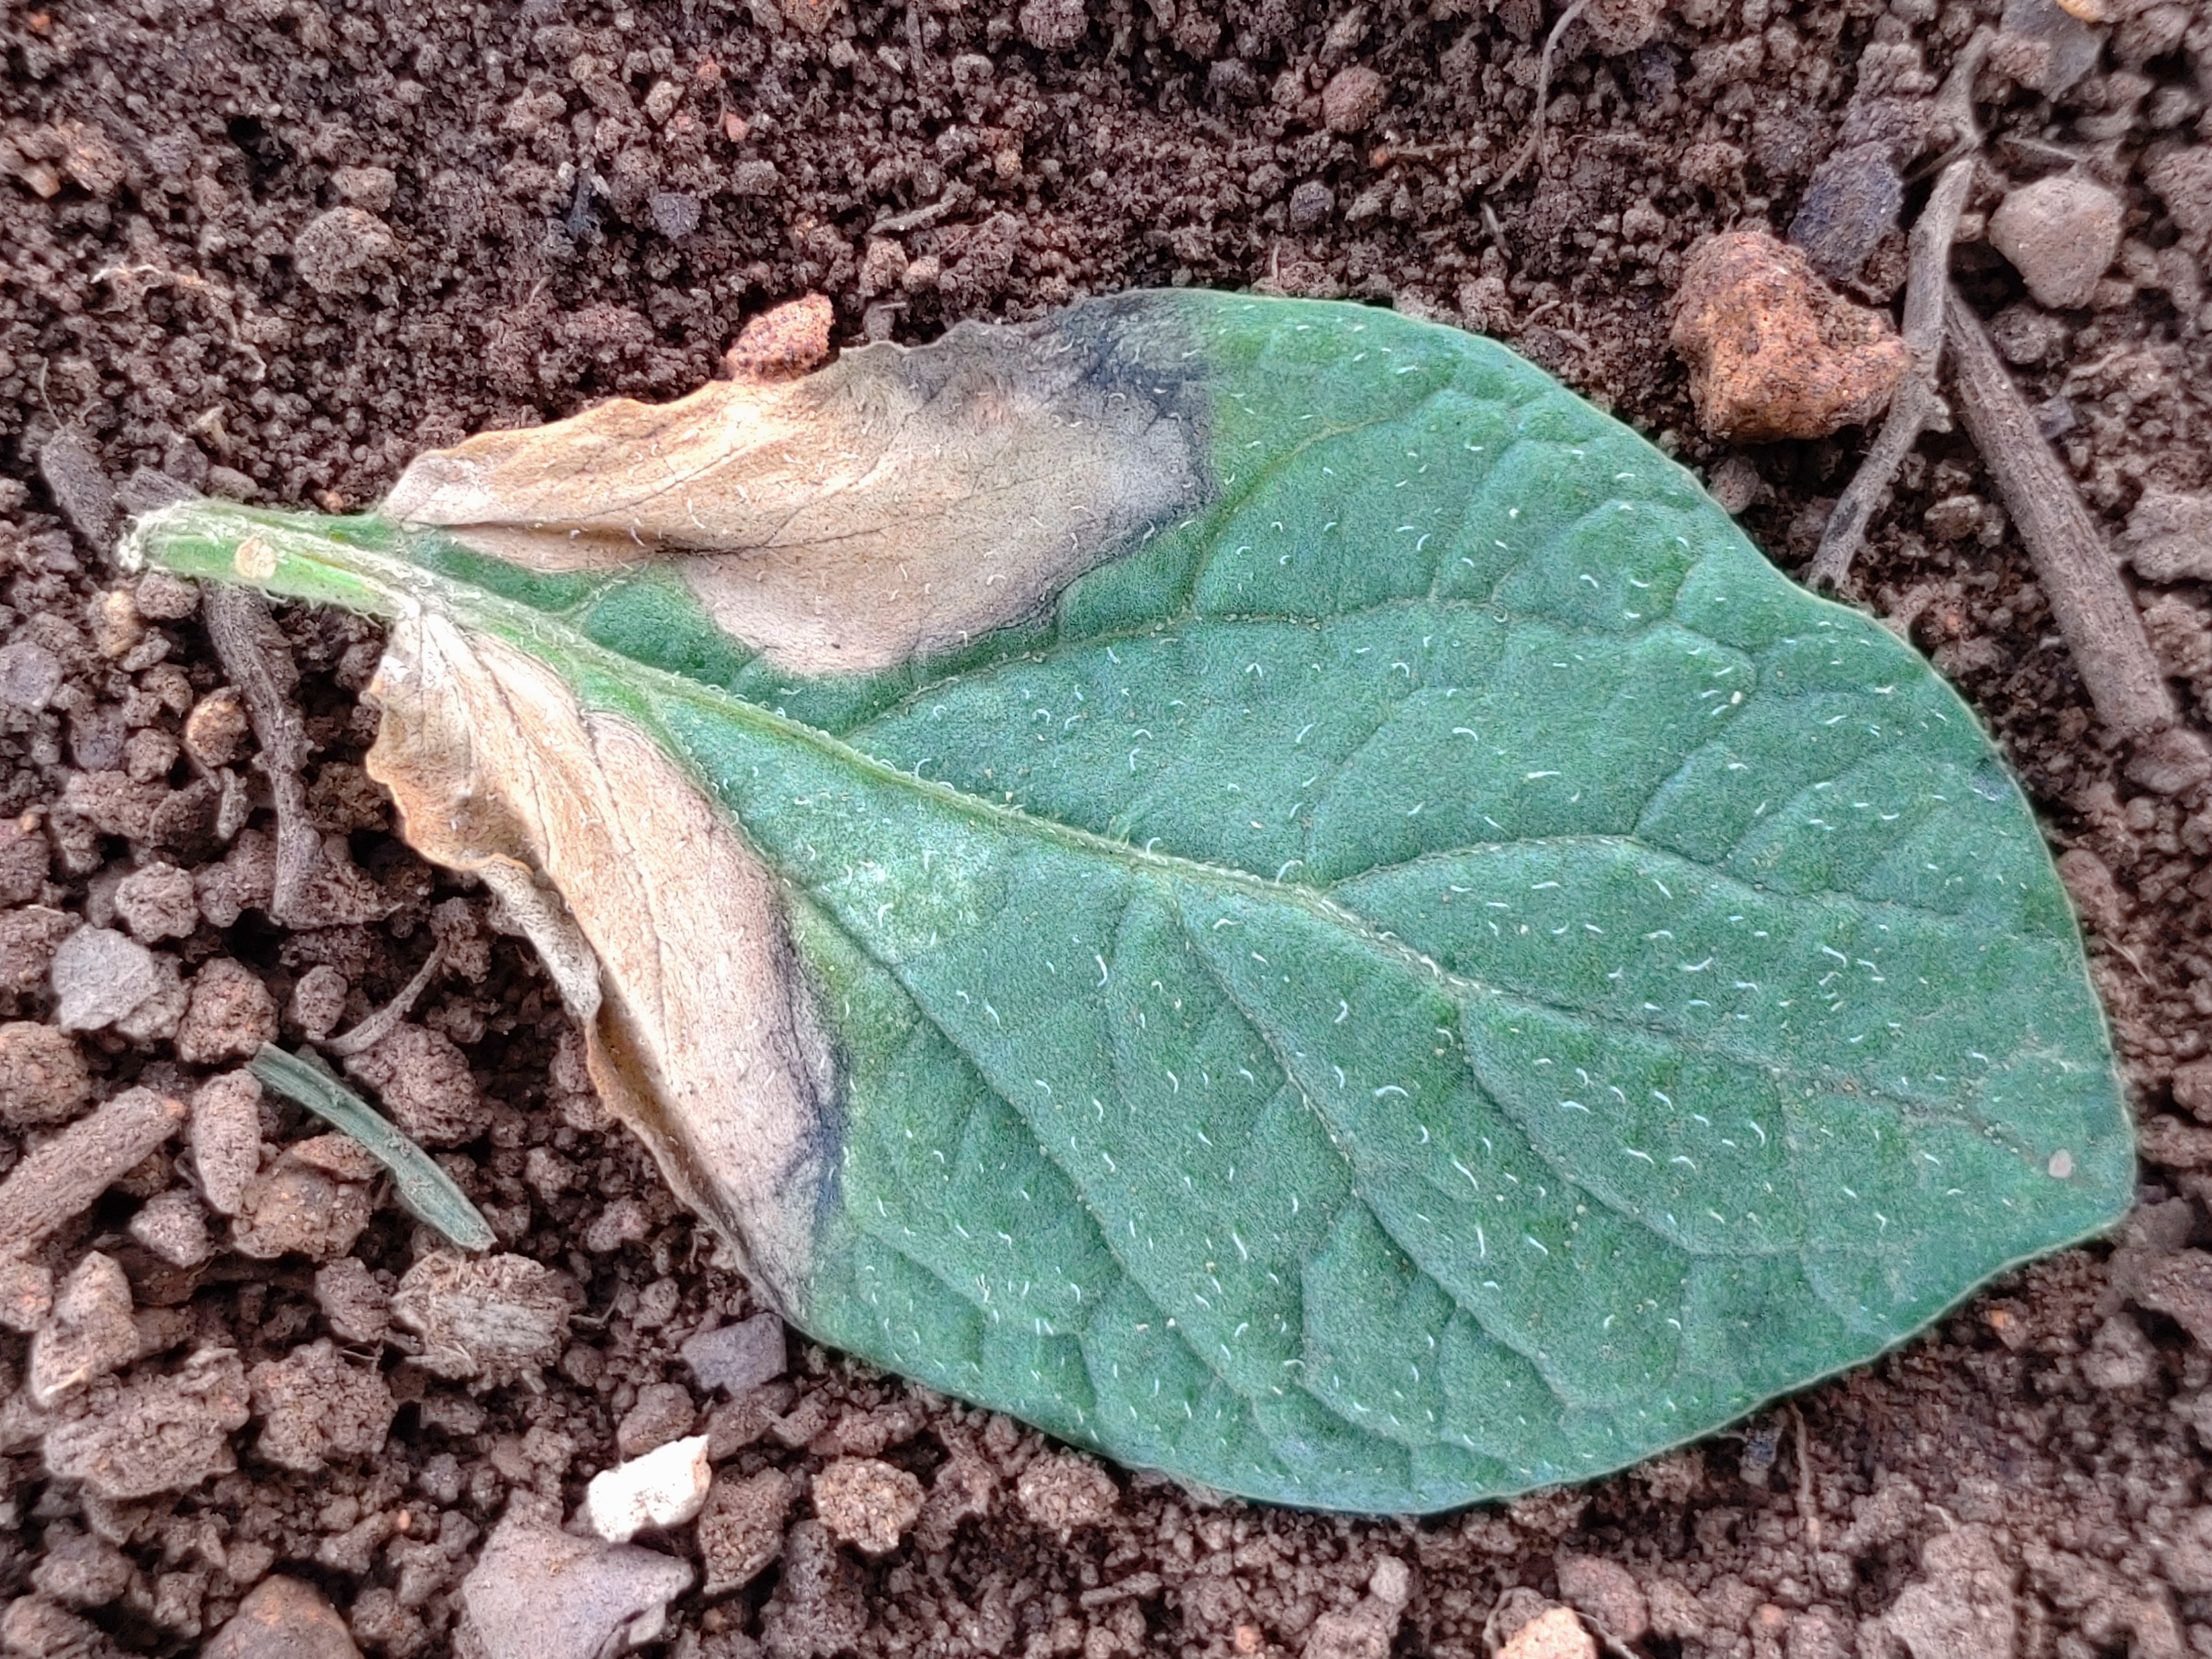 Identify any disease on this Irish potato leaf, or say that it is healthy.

early blight
